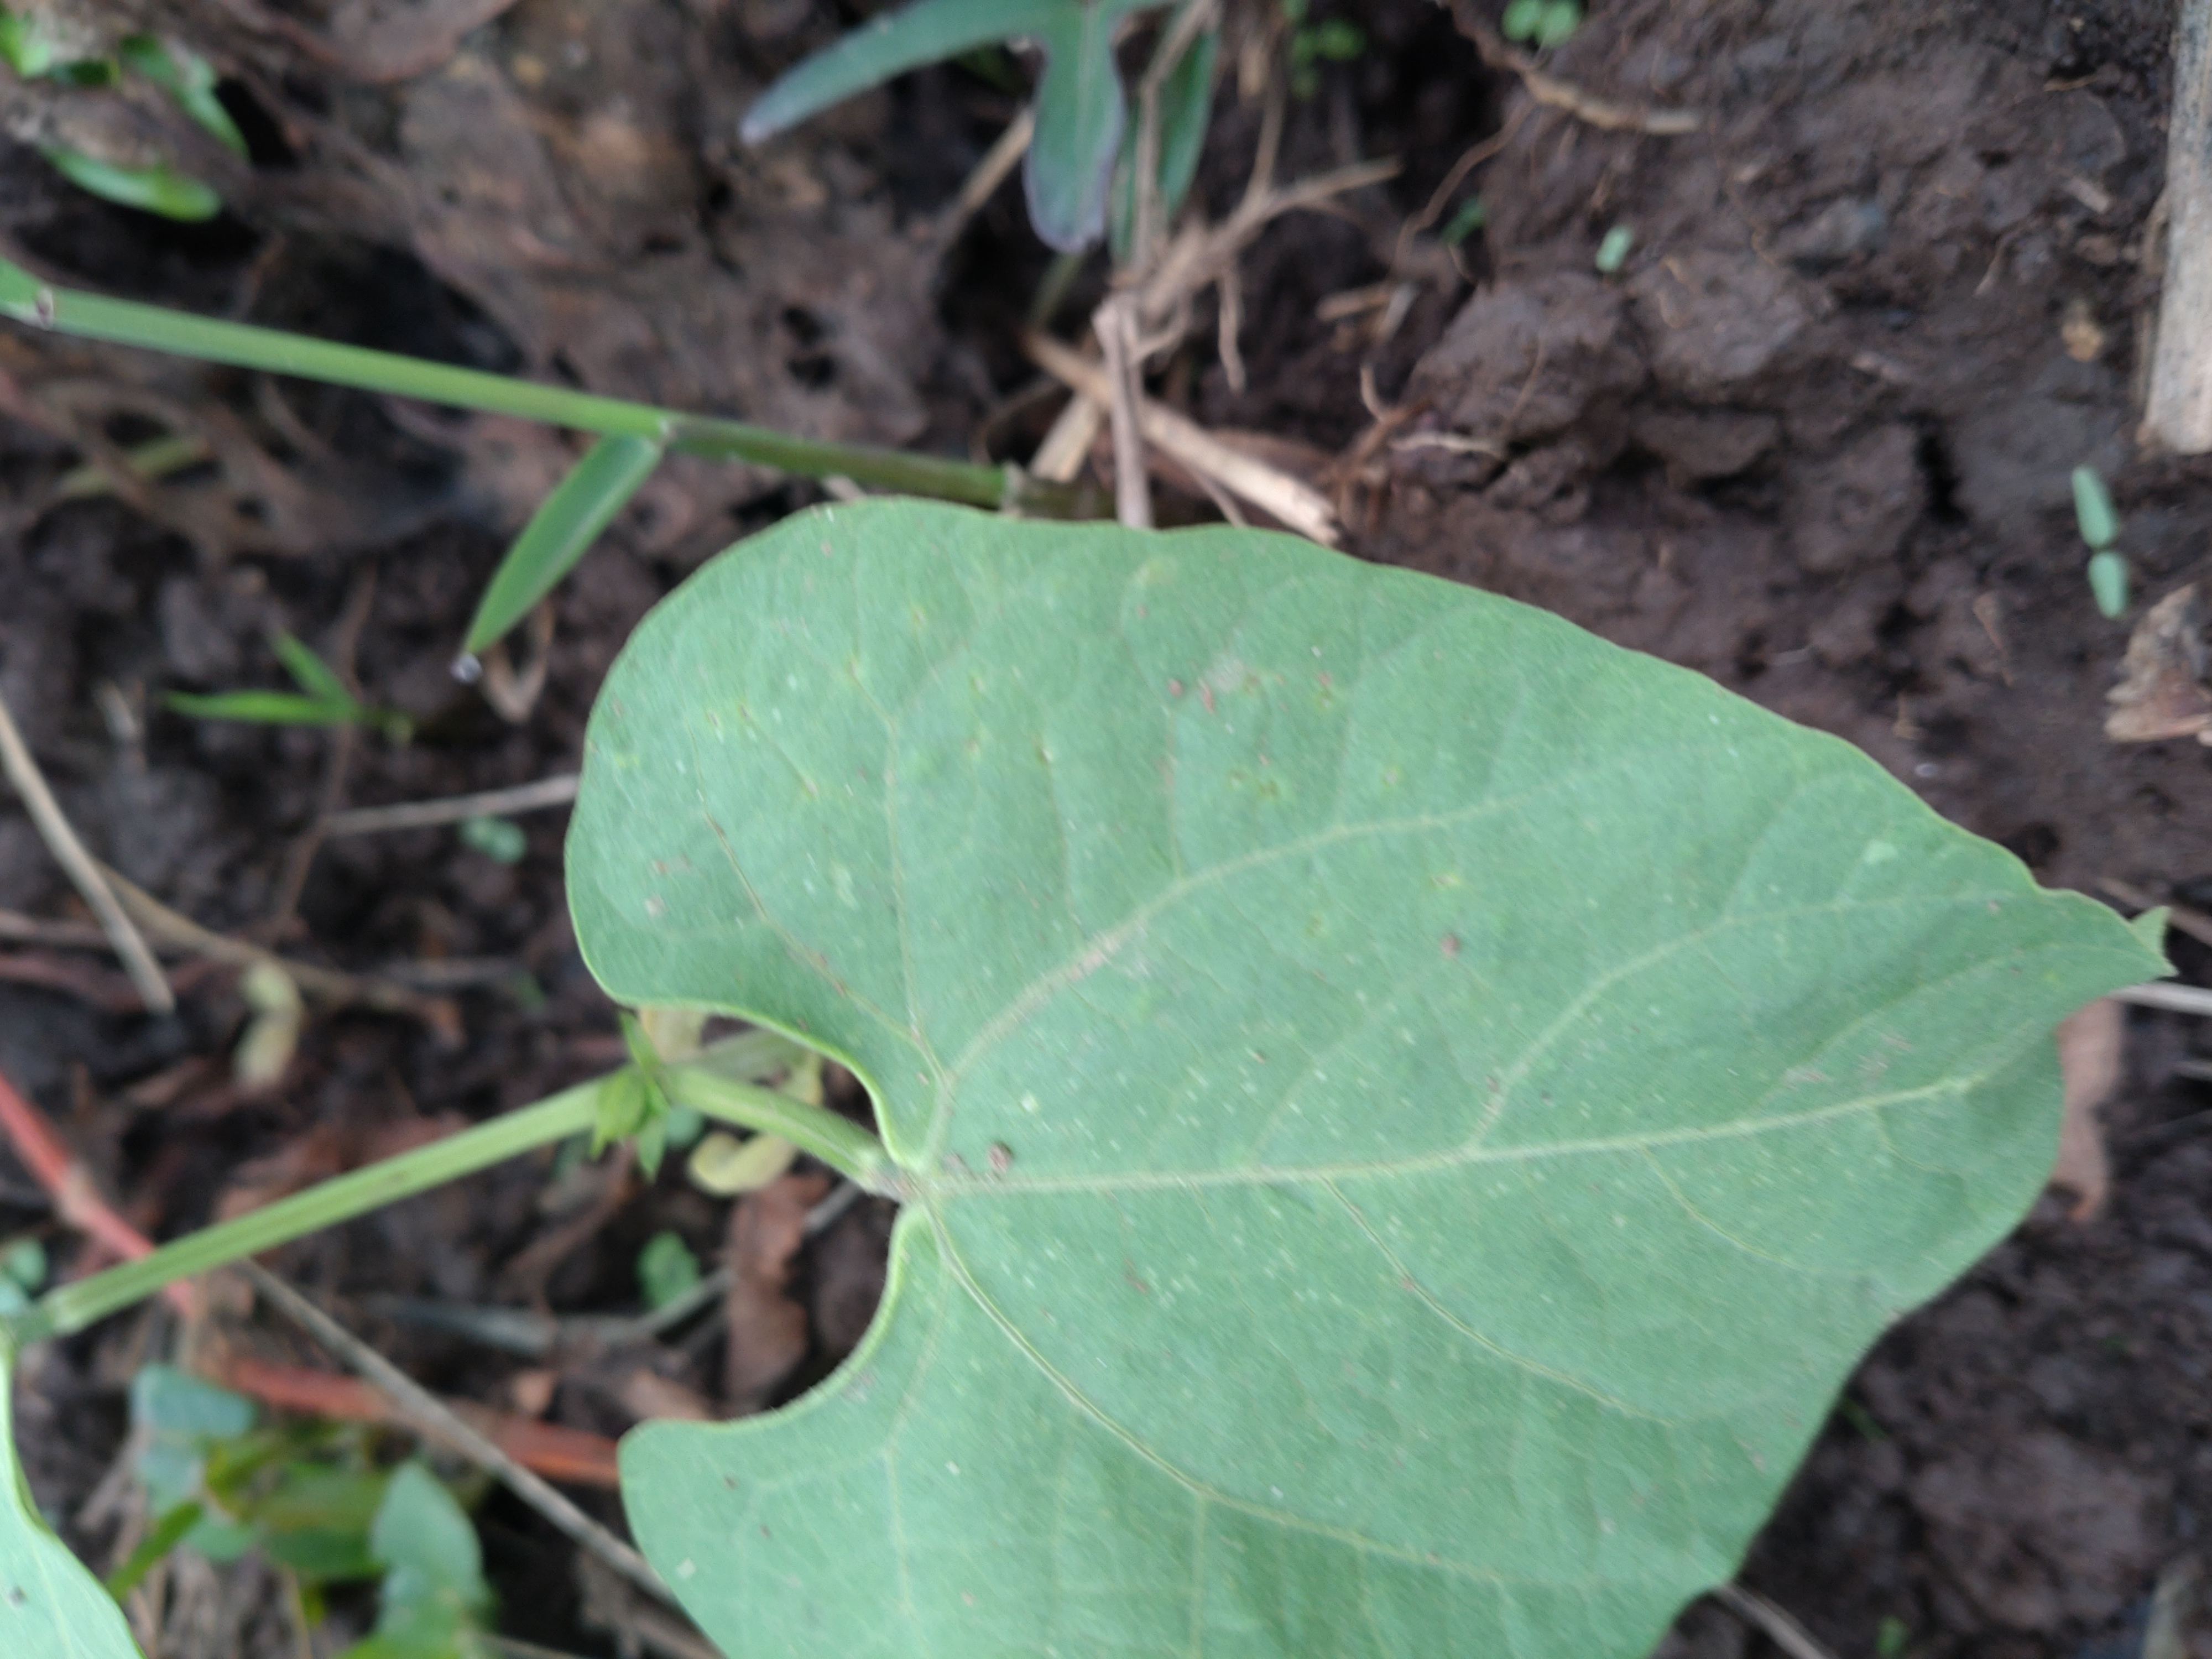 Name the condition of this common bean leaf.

healthy
